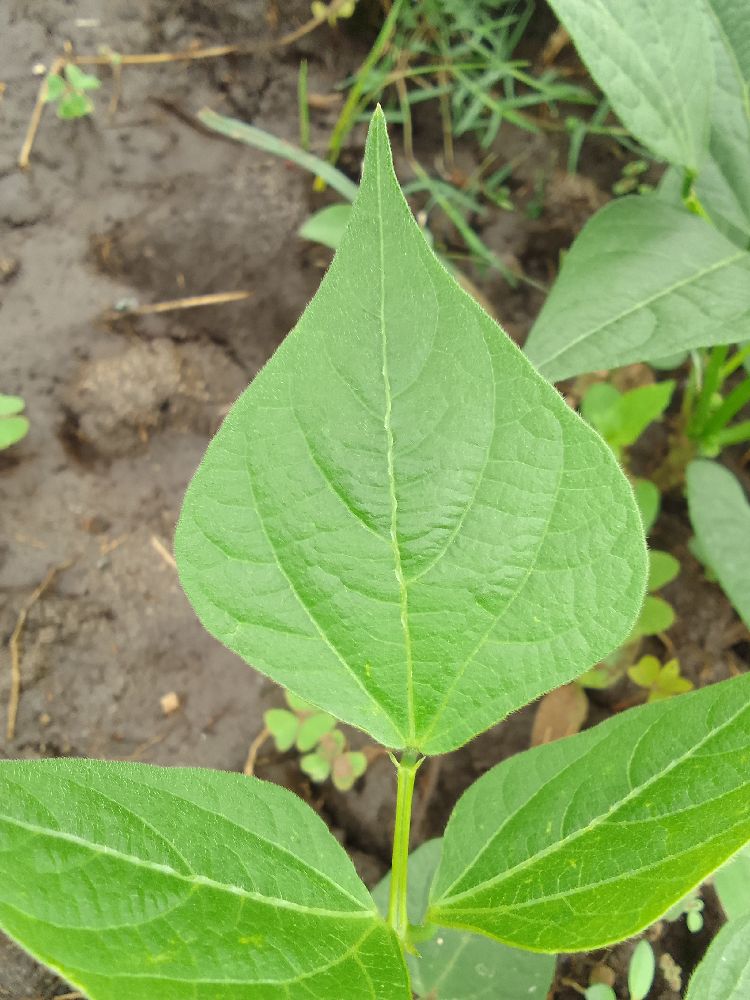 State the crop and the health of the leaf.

common bean, healthy
